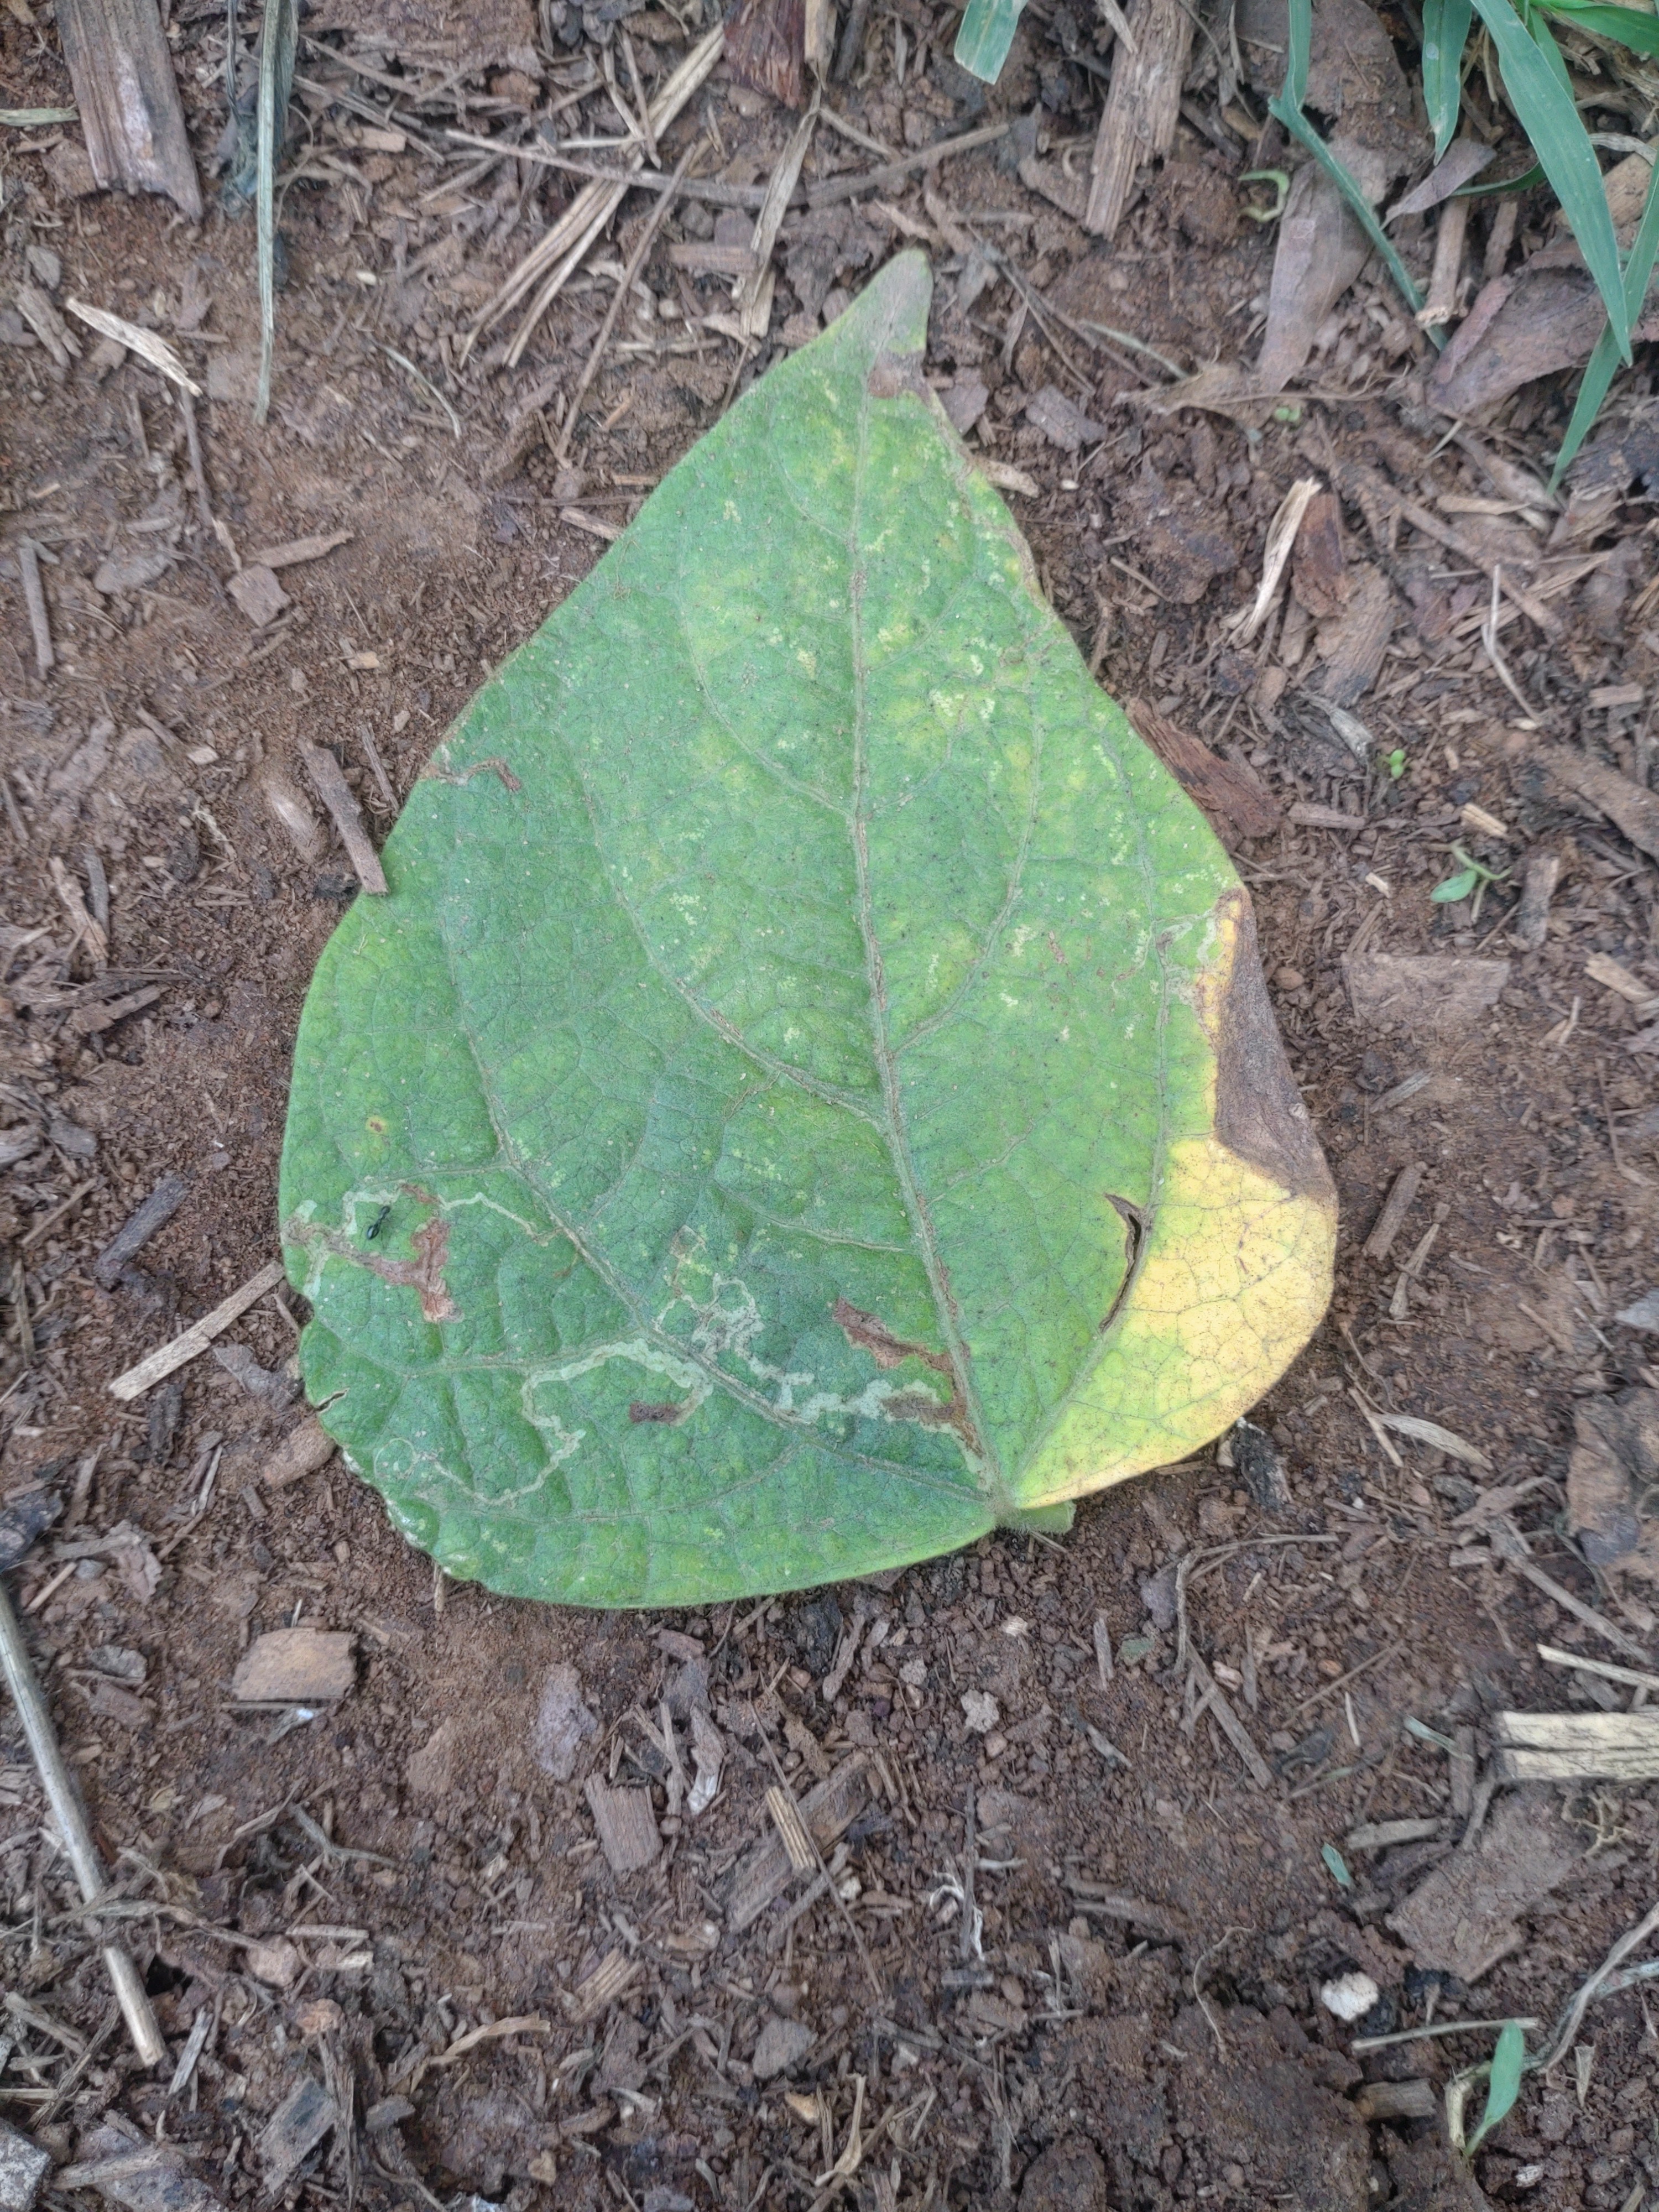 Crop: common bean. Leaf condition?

rust
